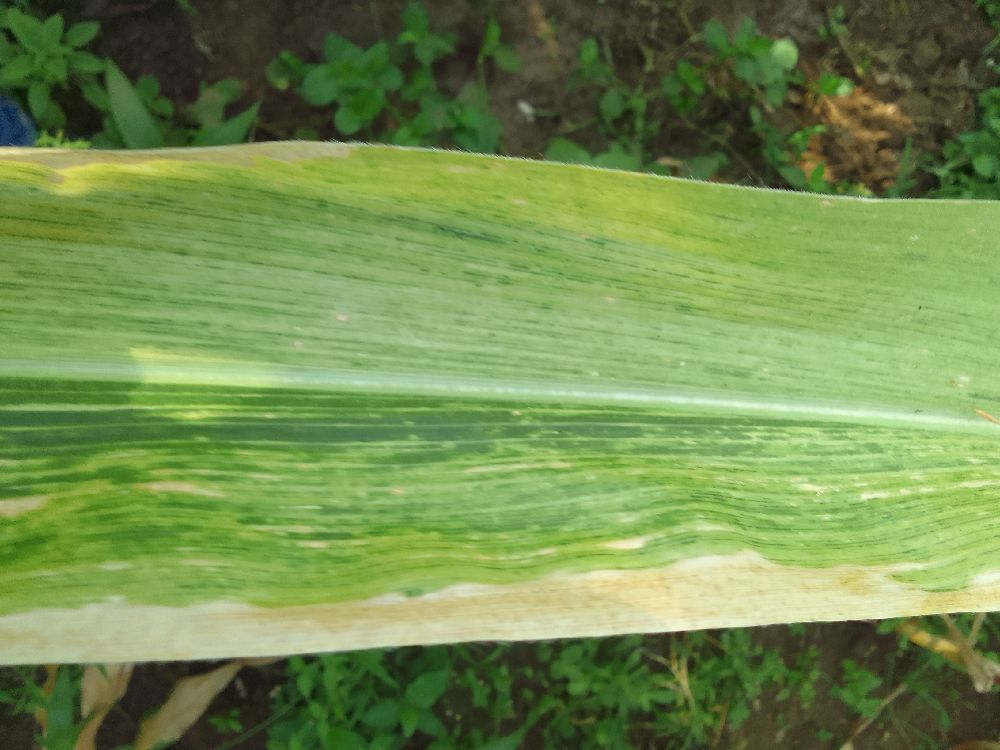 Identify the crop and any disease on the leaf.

maize, maize lethal necrosis
